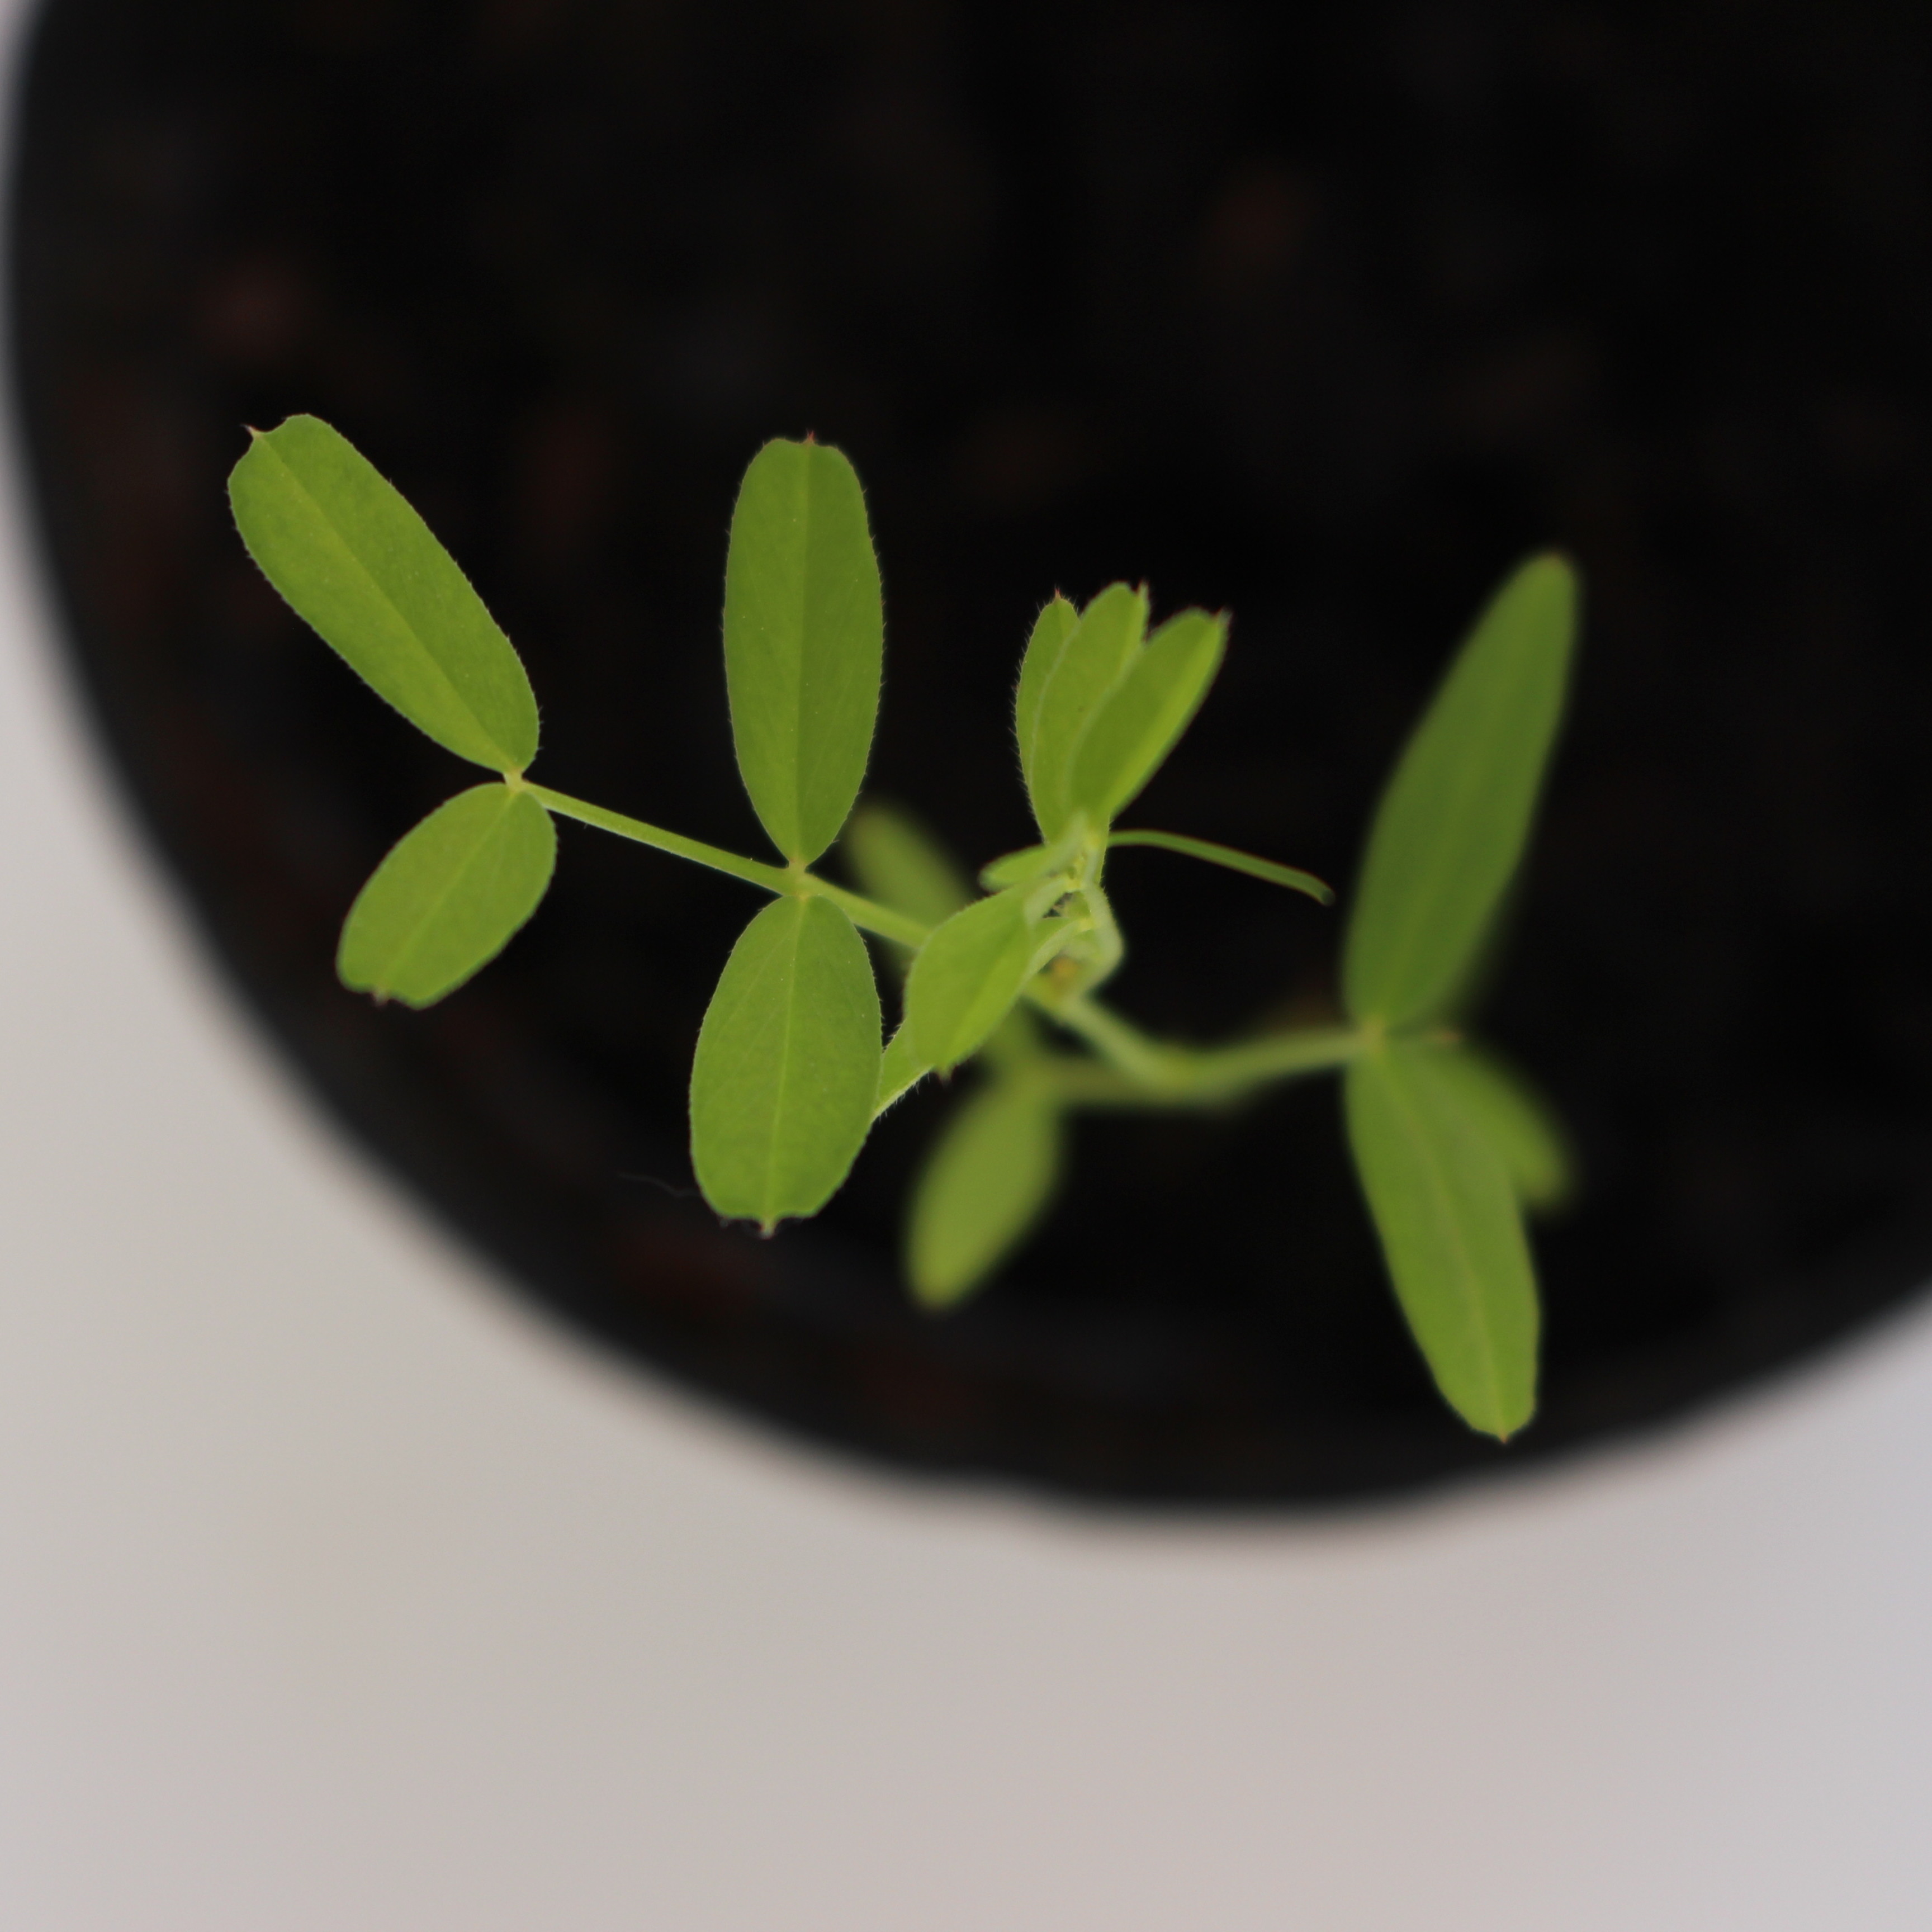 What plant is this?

Vicia sativa
